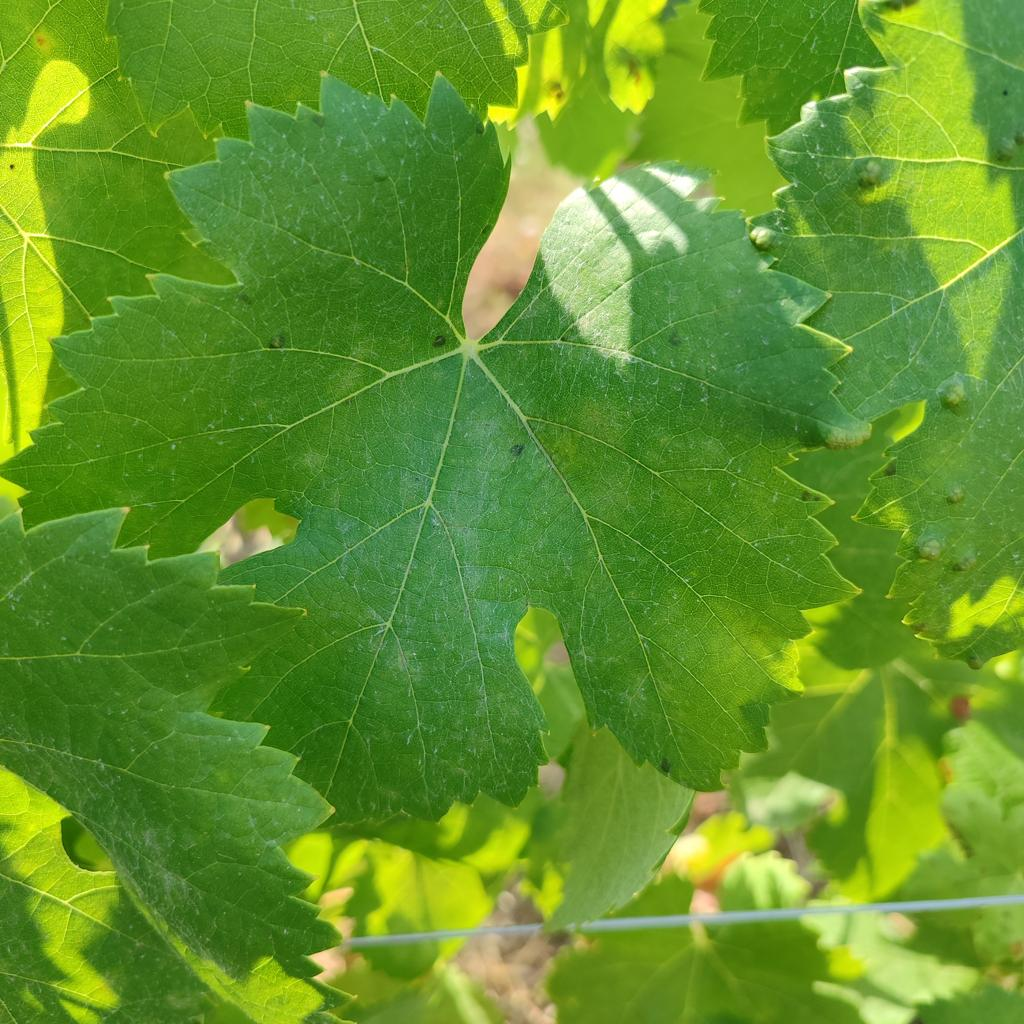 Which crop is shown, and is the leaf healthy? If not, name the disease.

grapevine, healthy
